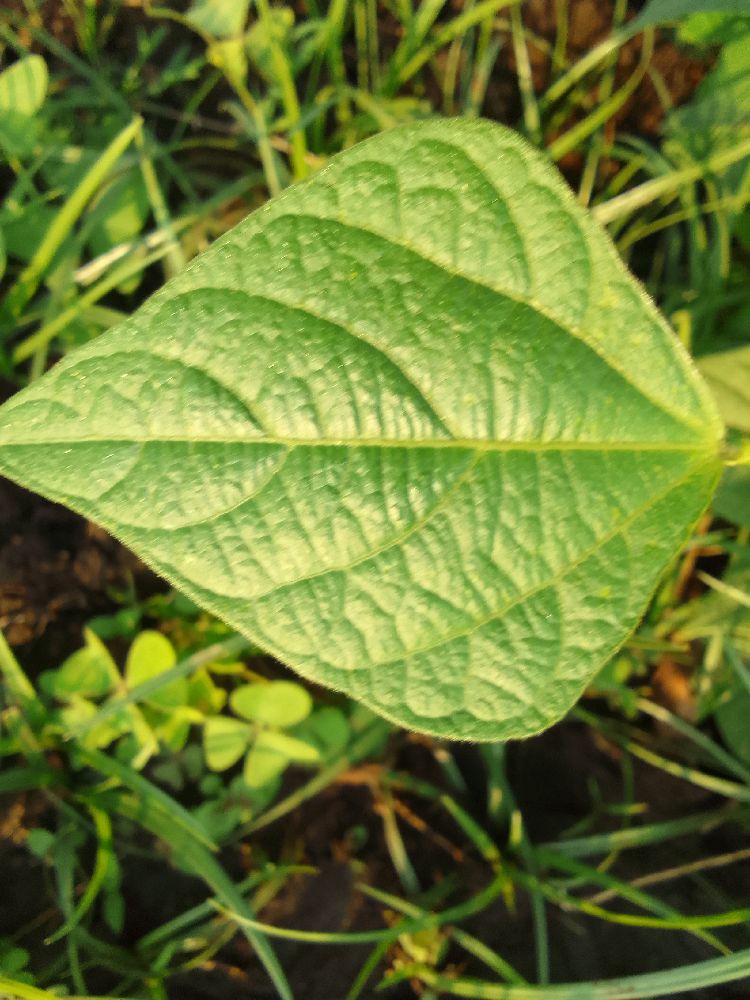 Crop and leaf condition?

common bean, healthy
